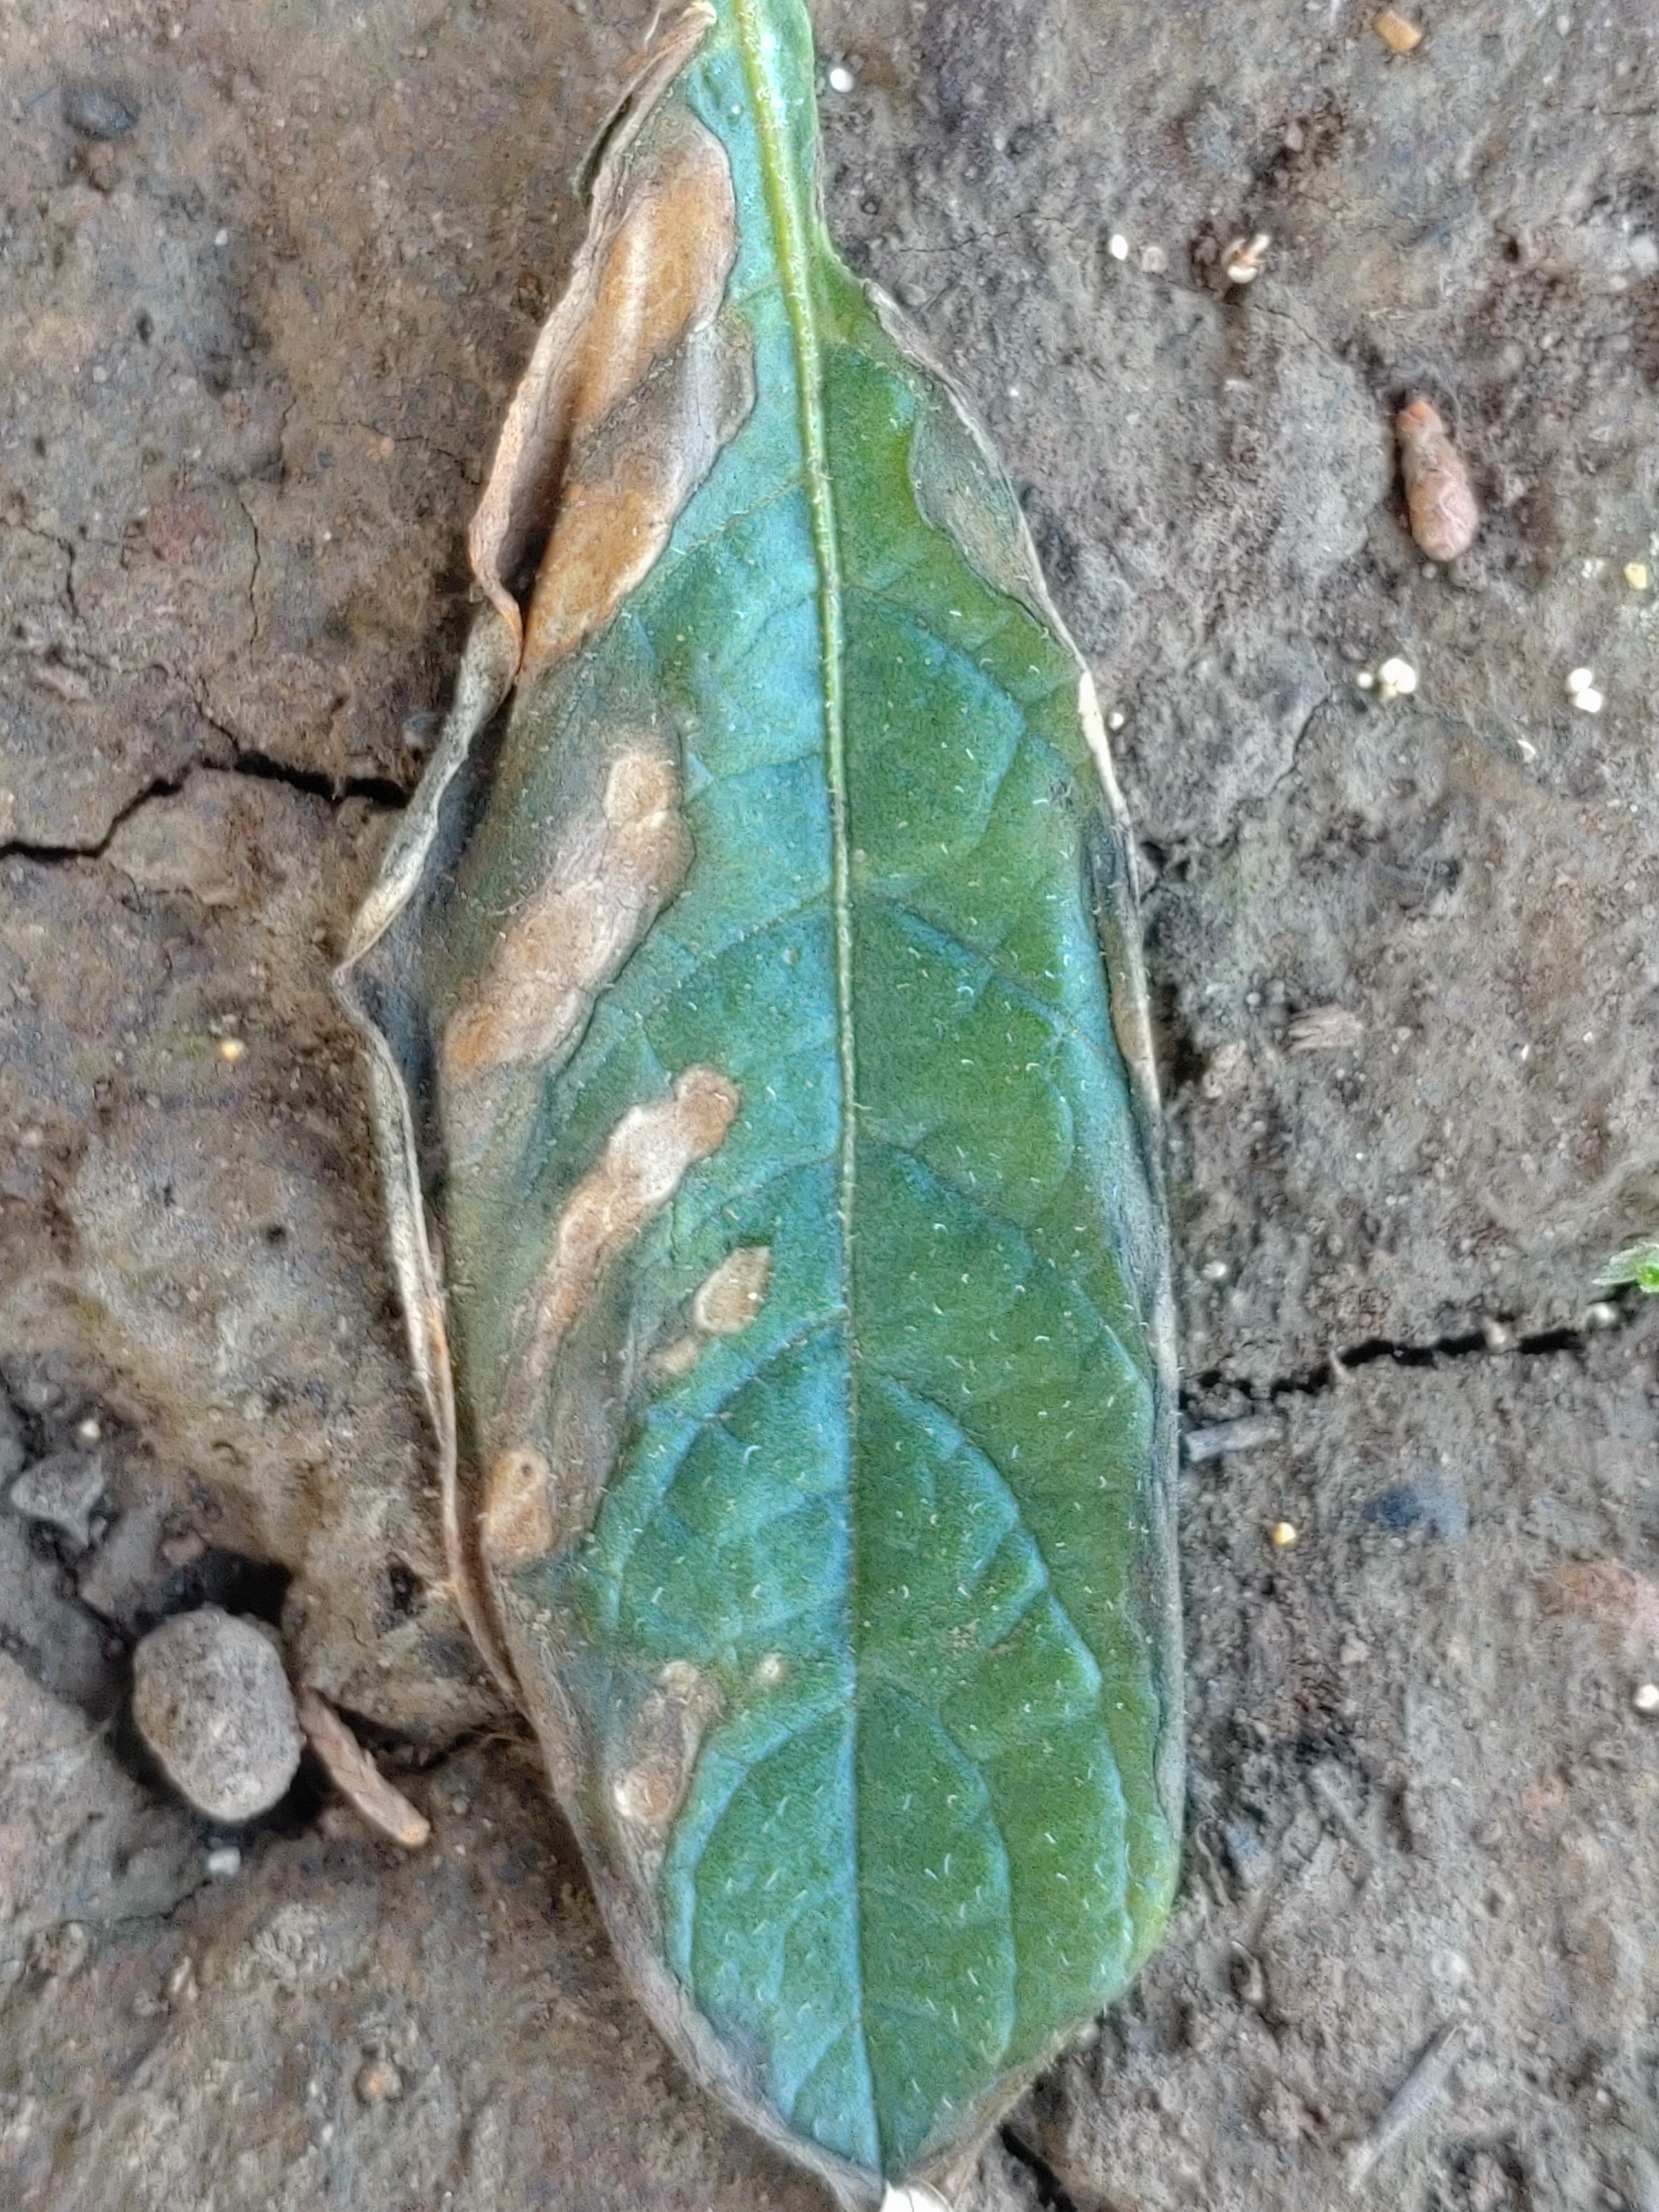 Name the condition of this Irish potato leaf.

early blight
